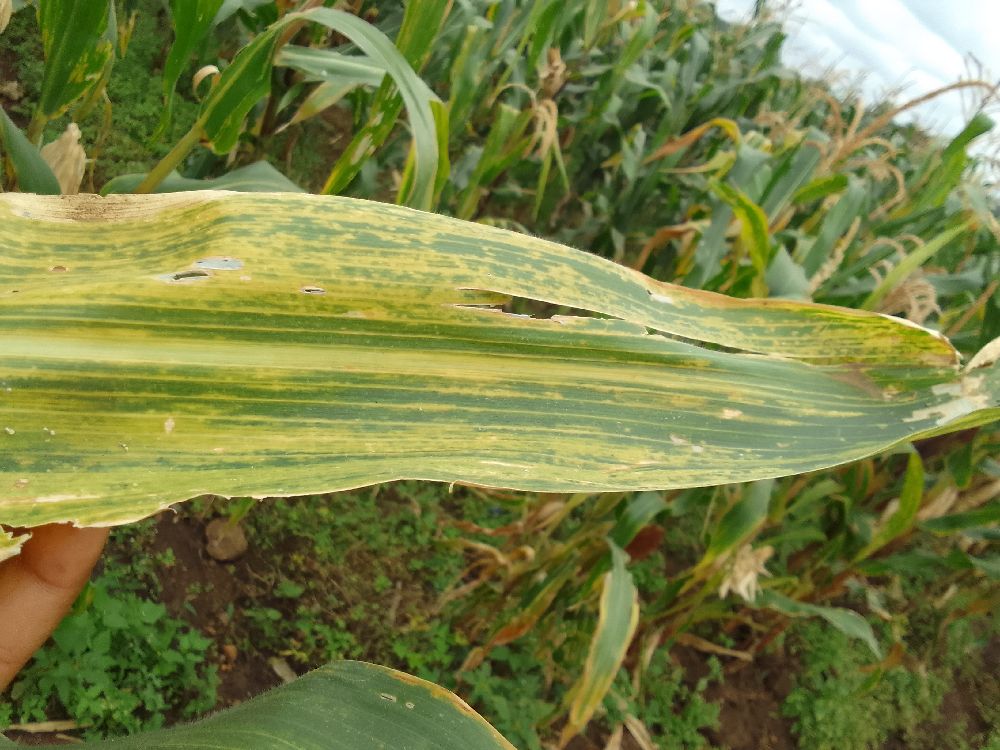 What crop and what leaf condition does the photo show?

maize, maize lethal necrosis
